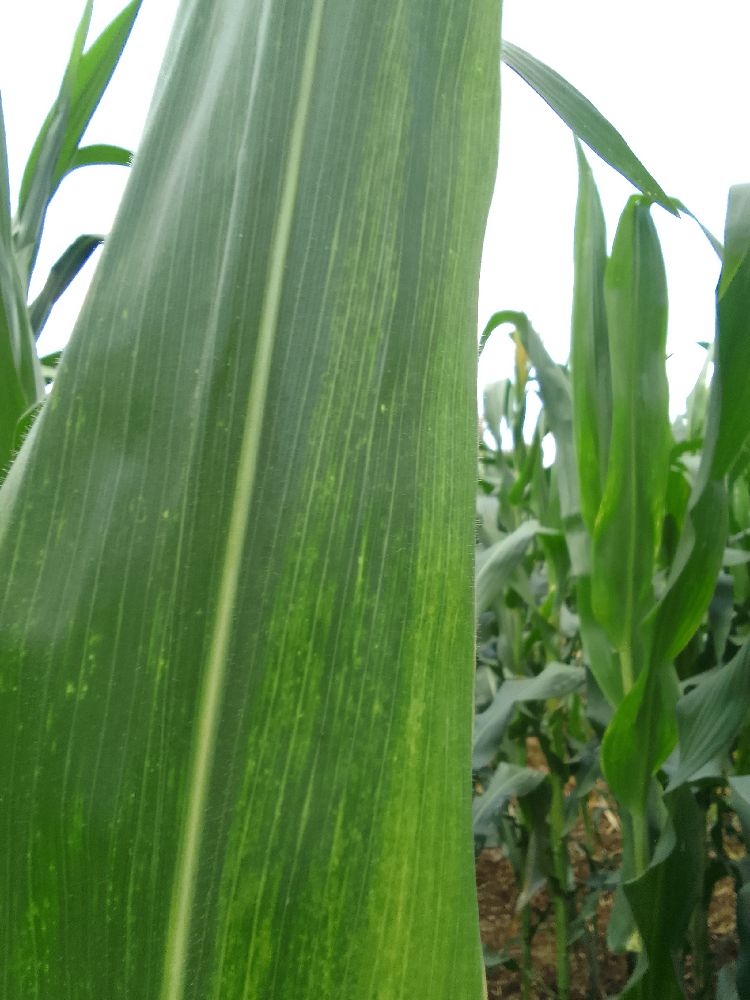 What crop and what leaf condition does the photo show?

maize, maize lethal necrosis
